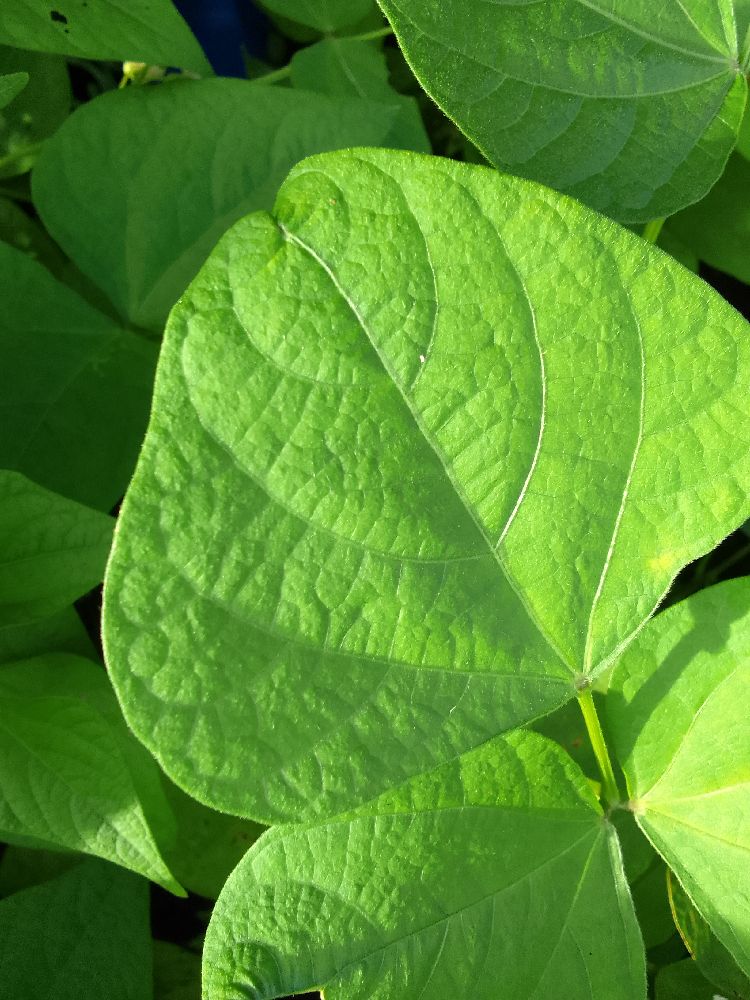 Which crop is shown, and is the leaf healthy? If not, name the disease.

common bean, healthy
